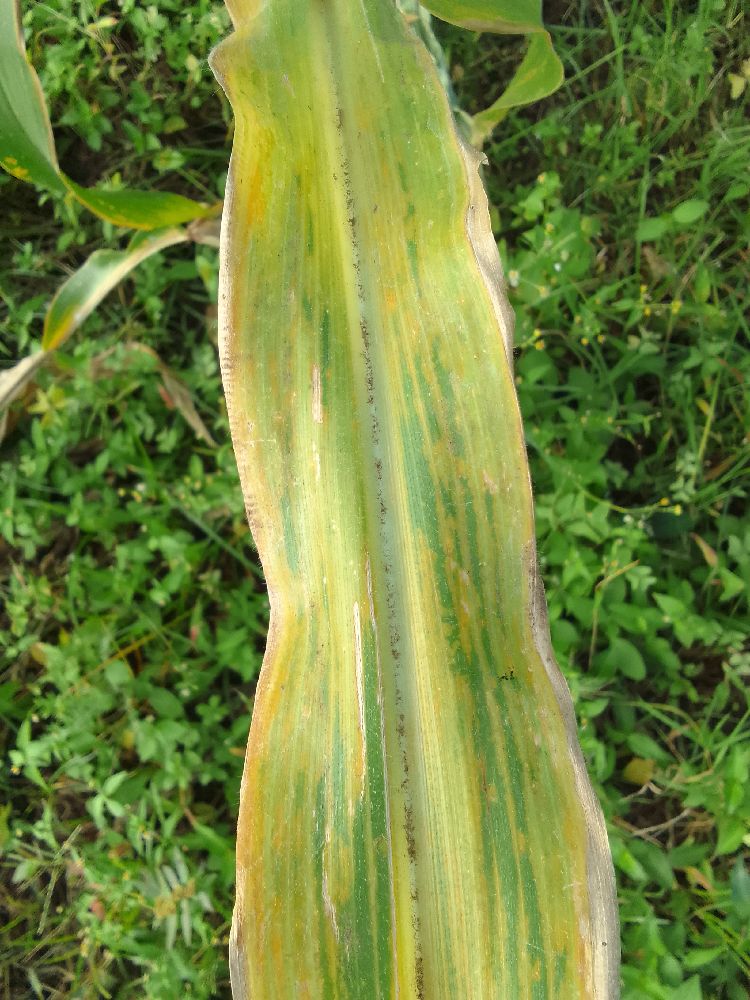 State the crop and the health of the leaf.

maize, maize lethal necrosis
